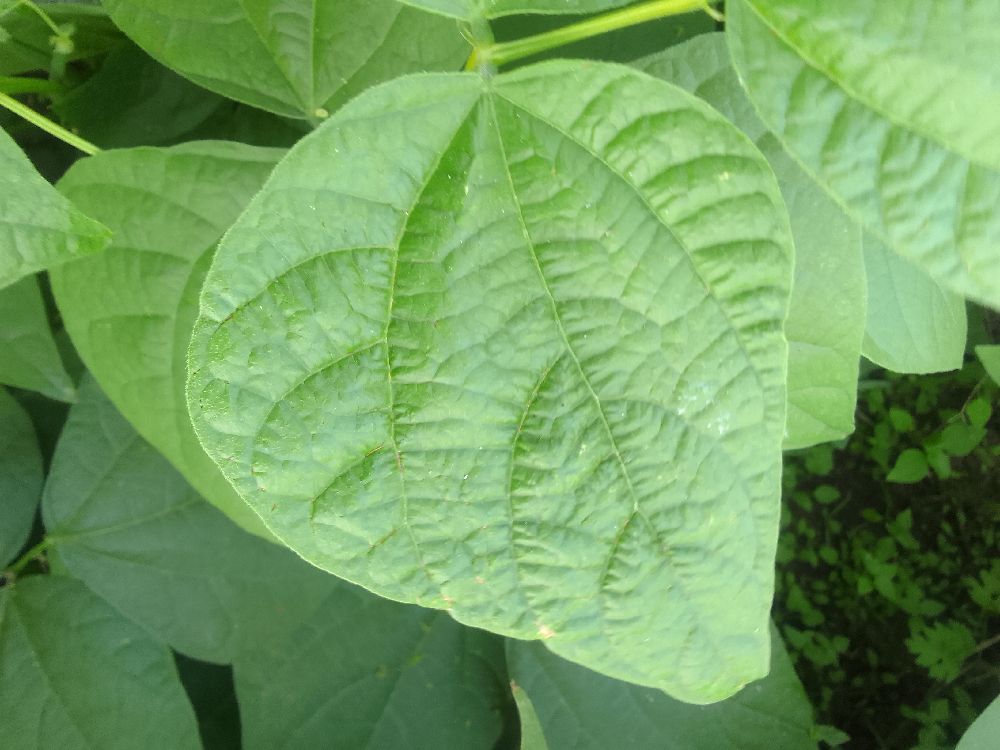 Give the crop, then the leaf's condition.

common bean, healthy
